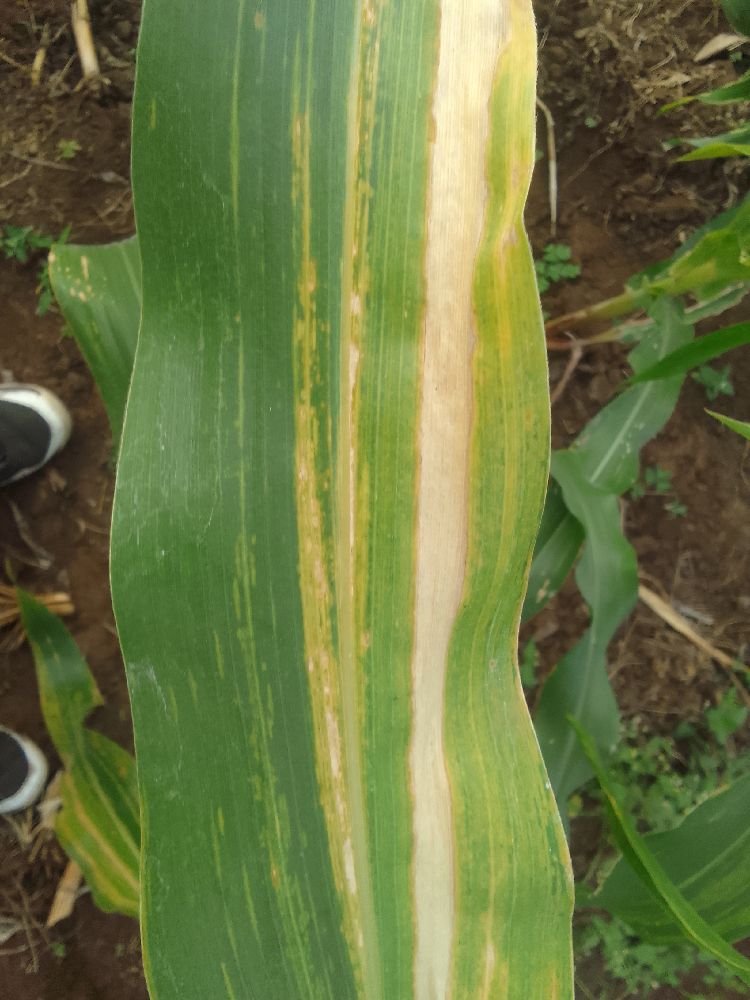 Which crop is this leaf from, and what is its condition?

maize, maize lethal necrosis
